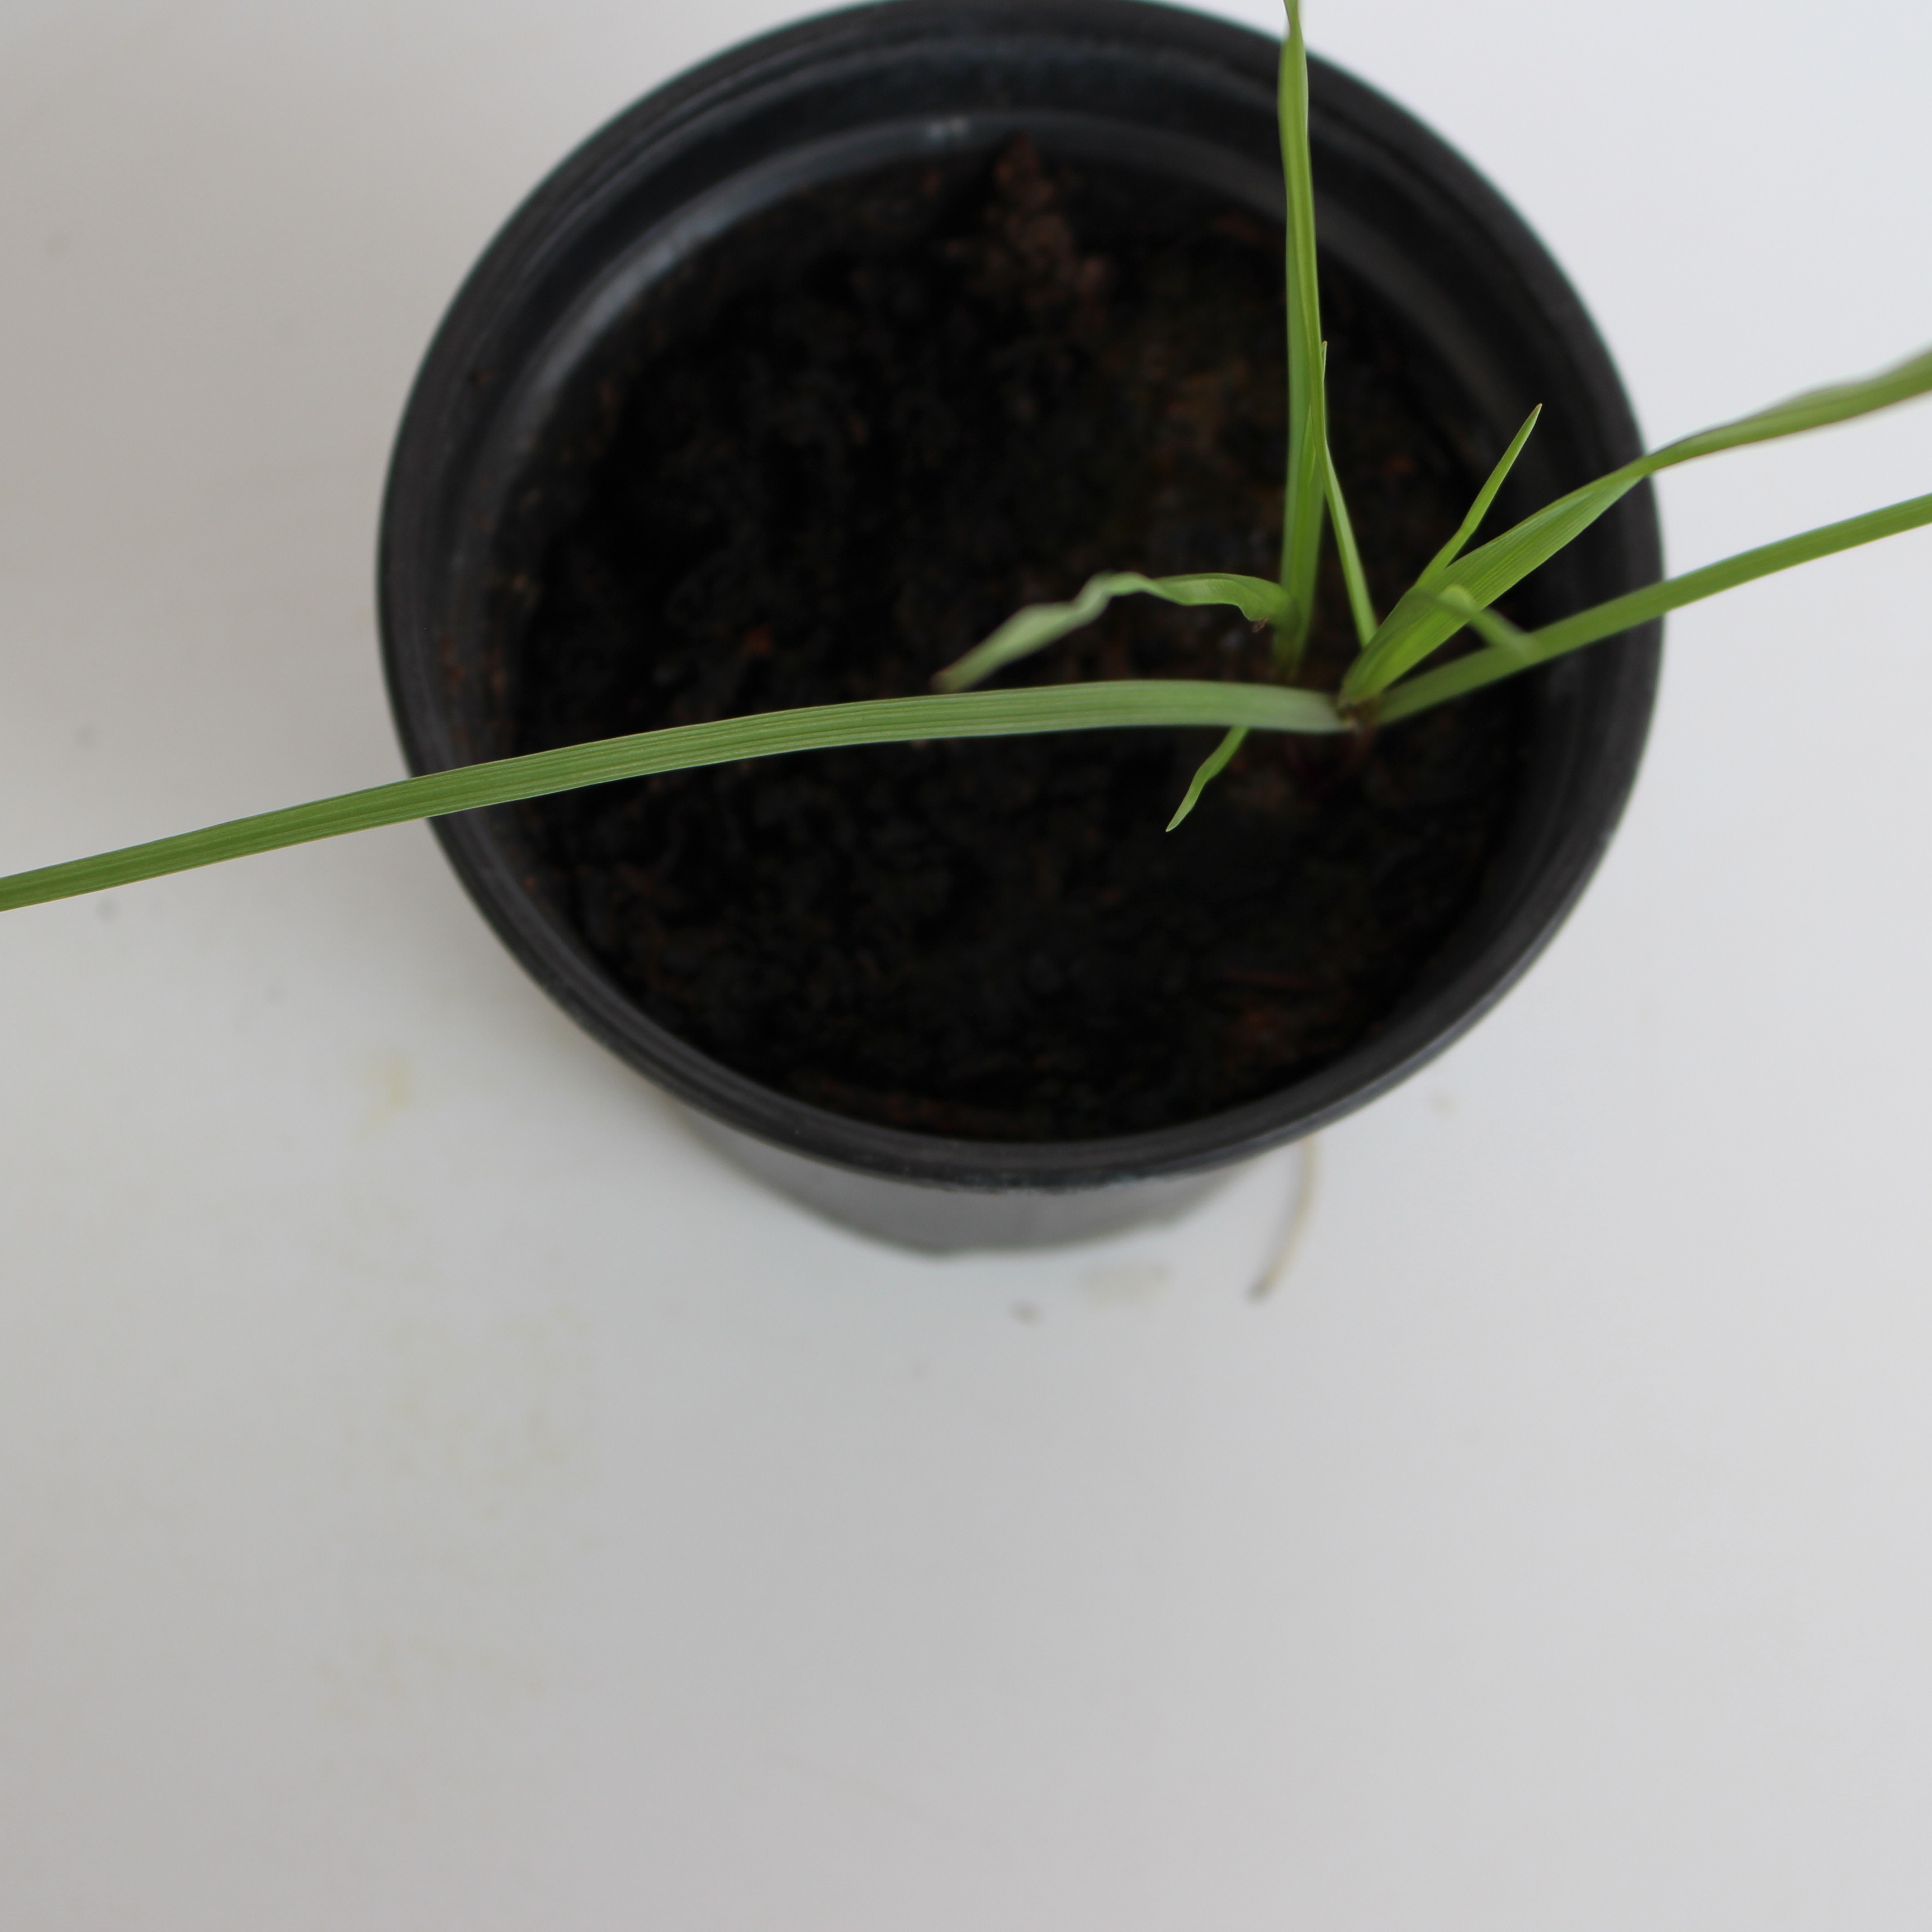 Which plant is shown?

Lolium multiflorum
